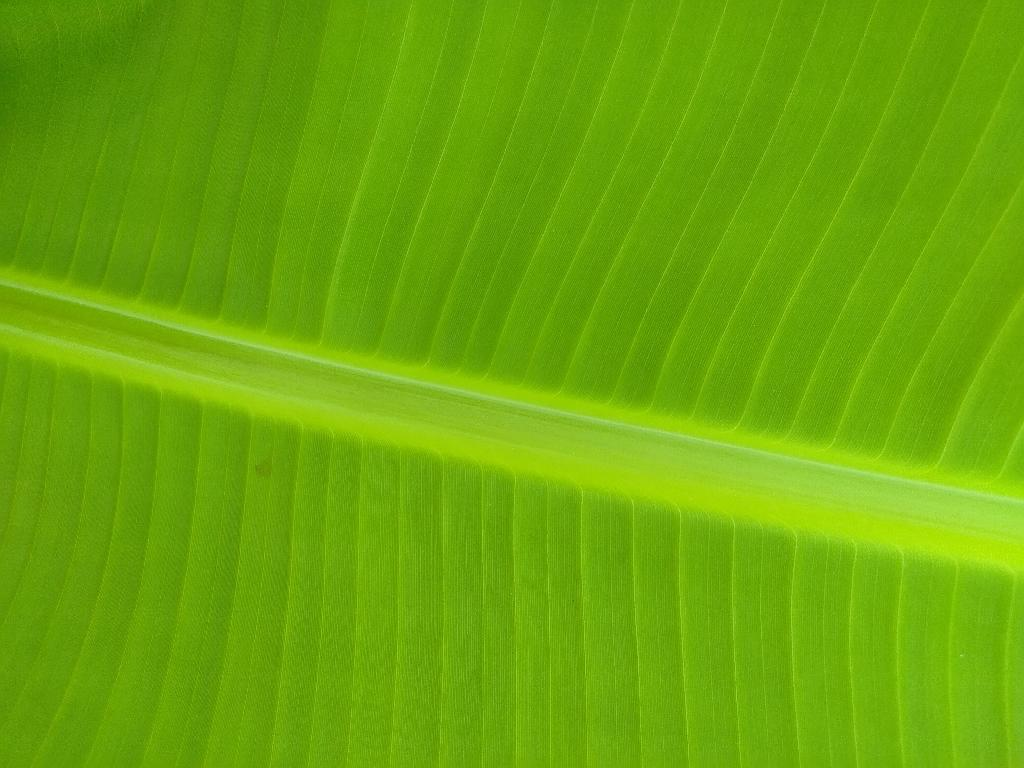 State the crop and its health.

banana, healthy
